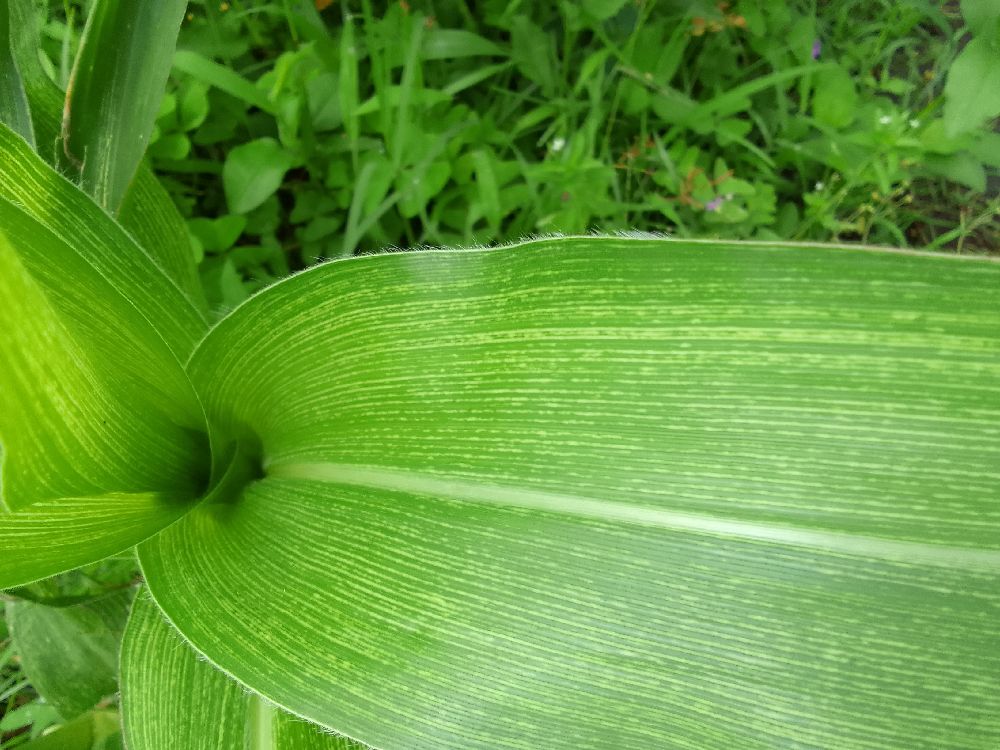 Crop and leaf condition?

maize, maize streak virus
